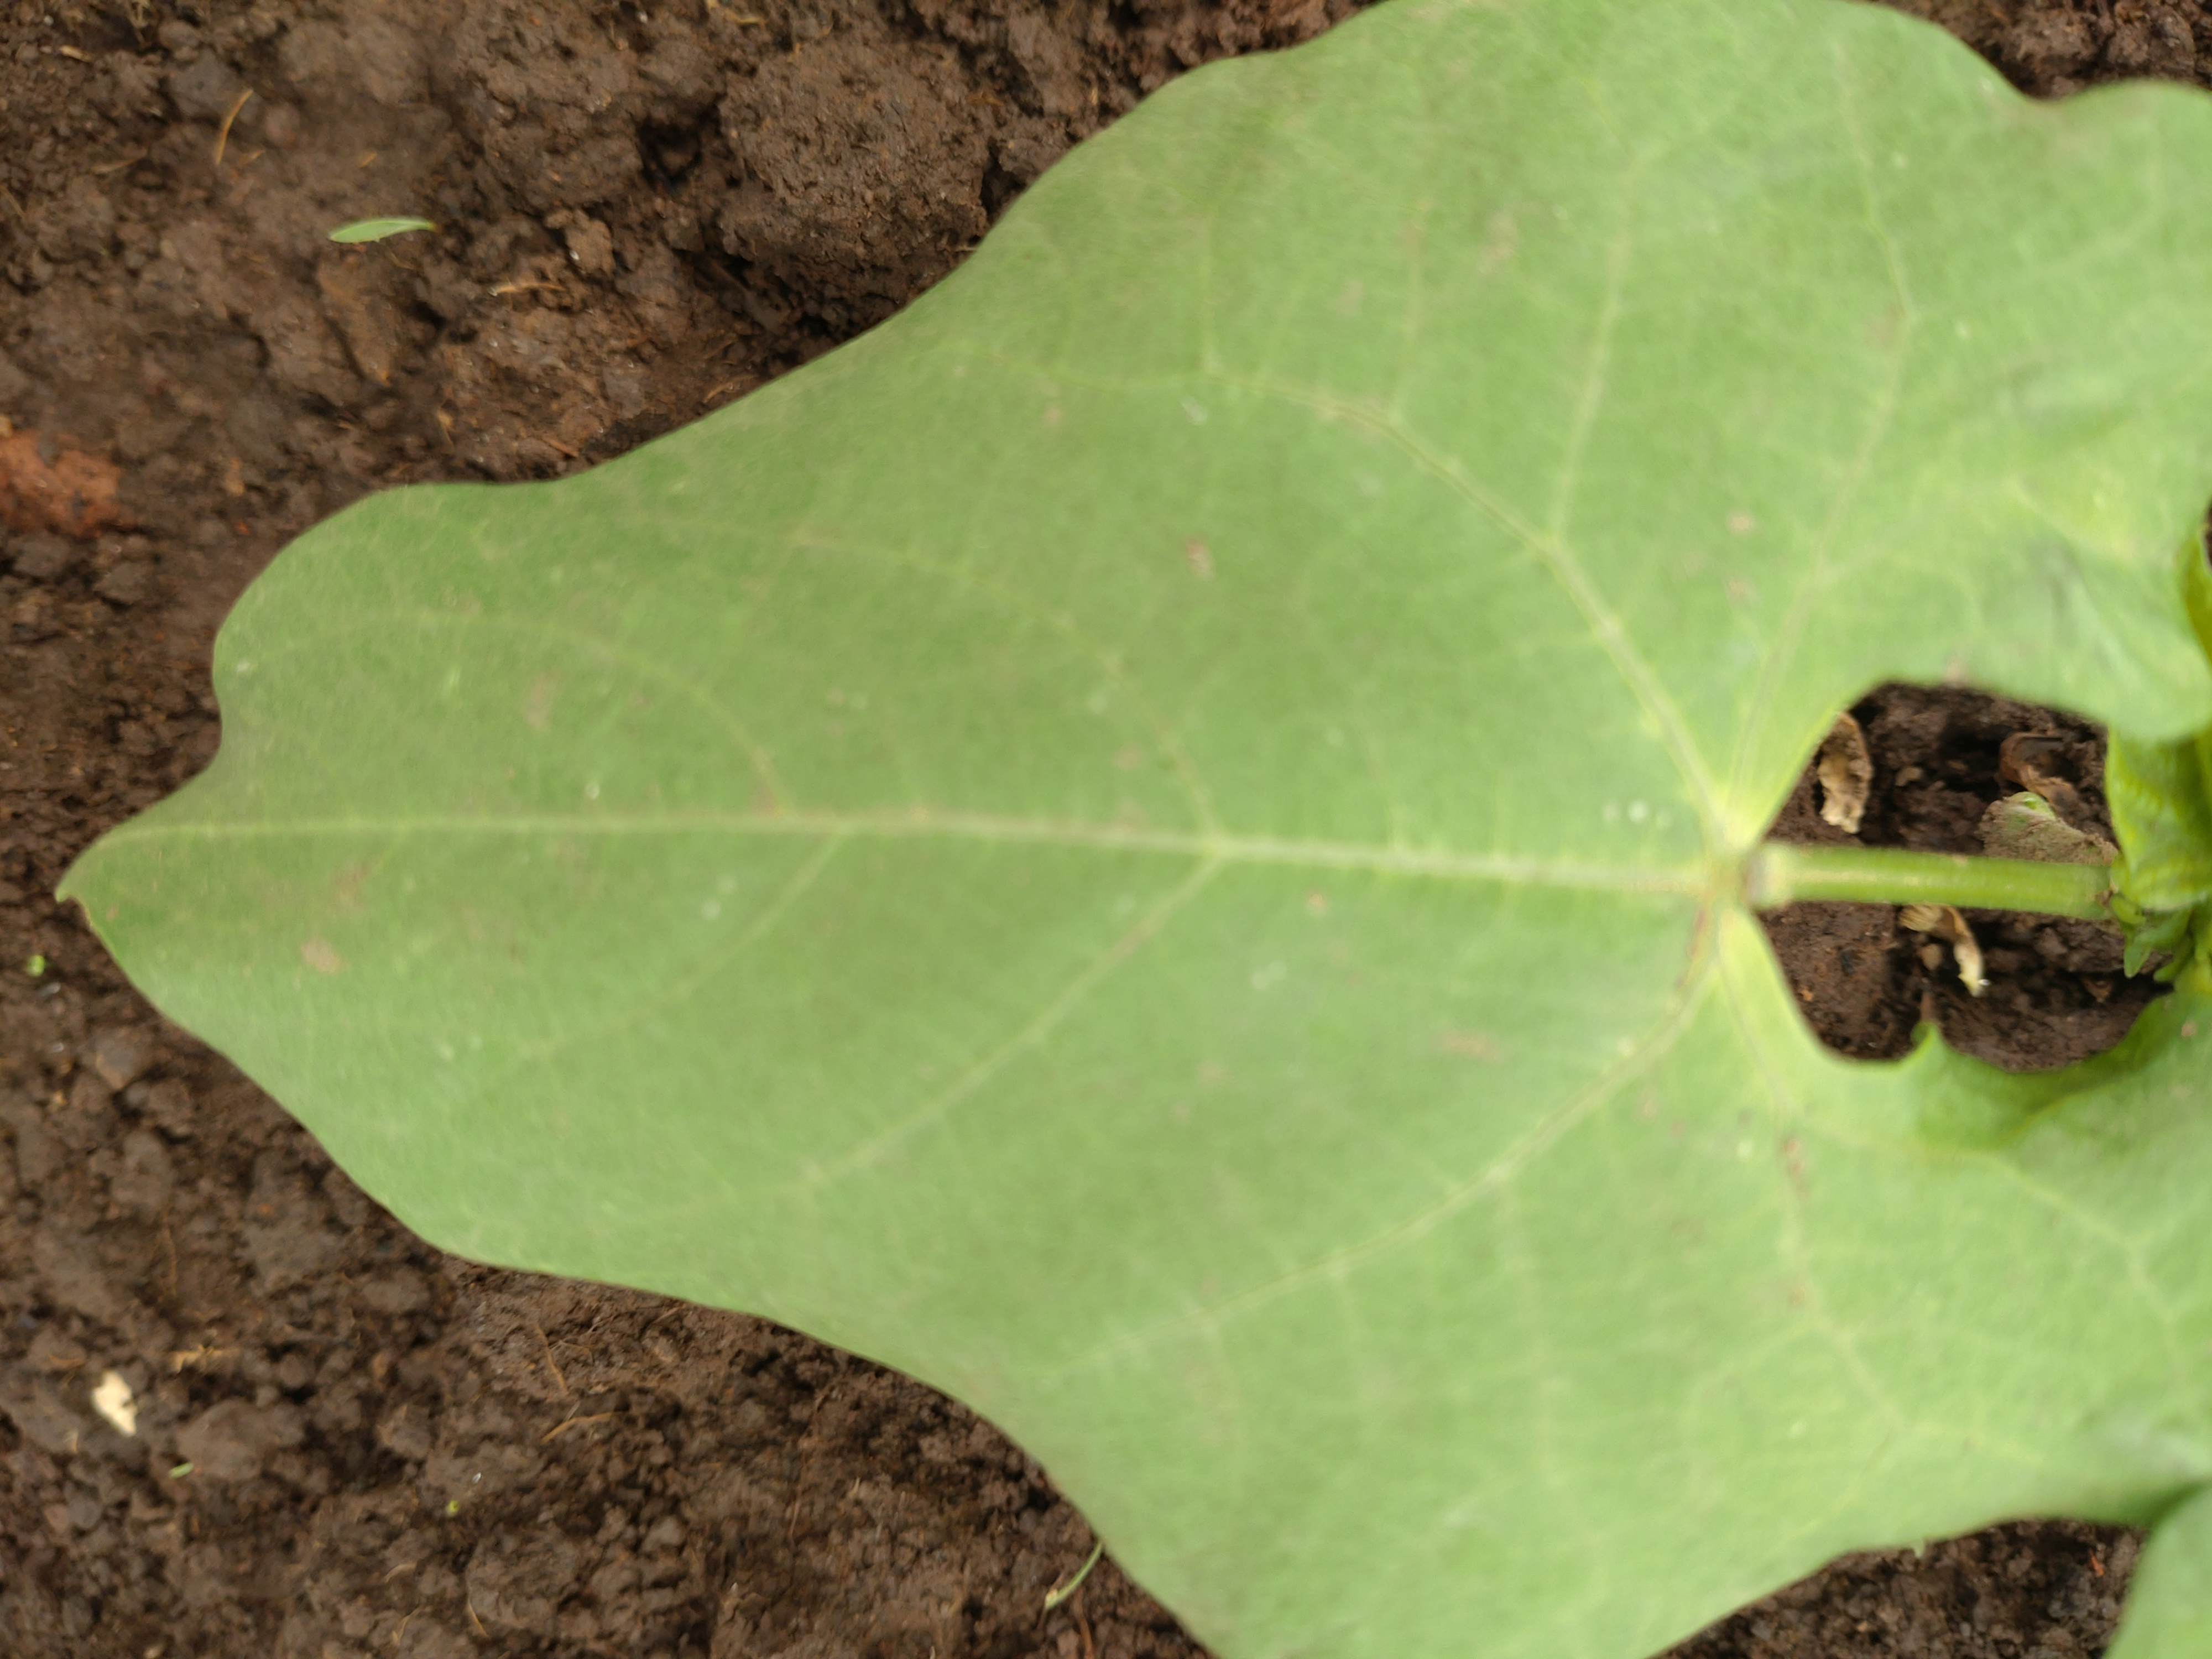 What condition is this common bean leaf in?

healthy
